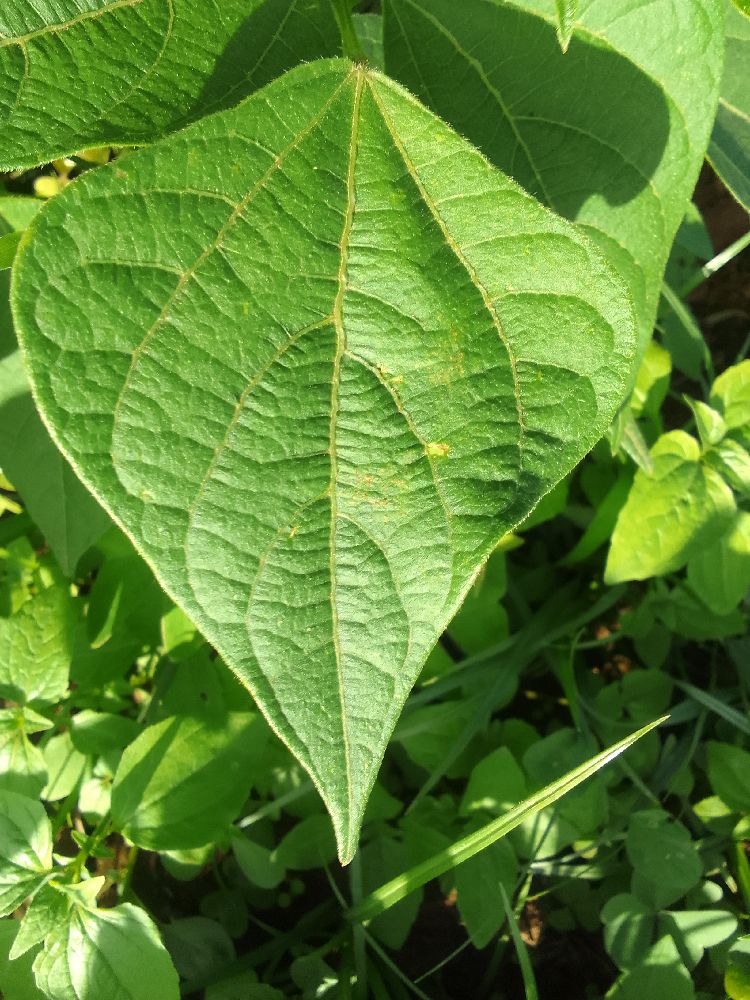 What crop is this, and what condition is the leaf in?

common bean, healthy
